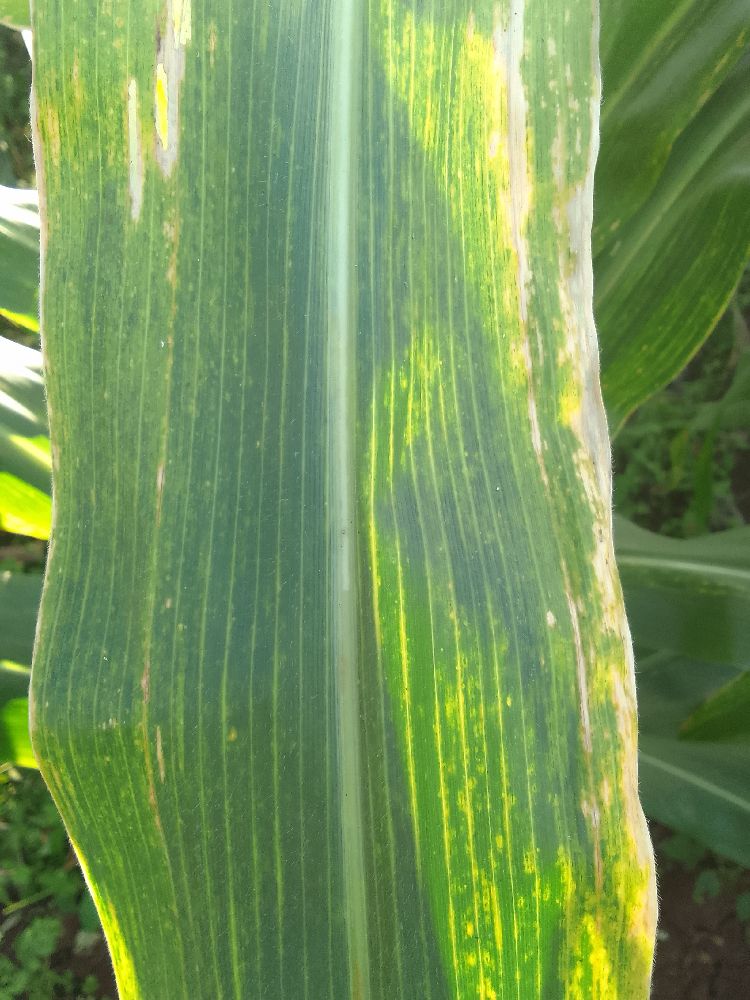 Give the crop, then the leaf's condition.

maize, maize lethal necrosis
